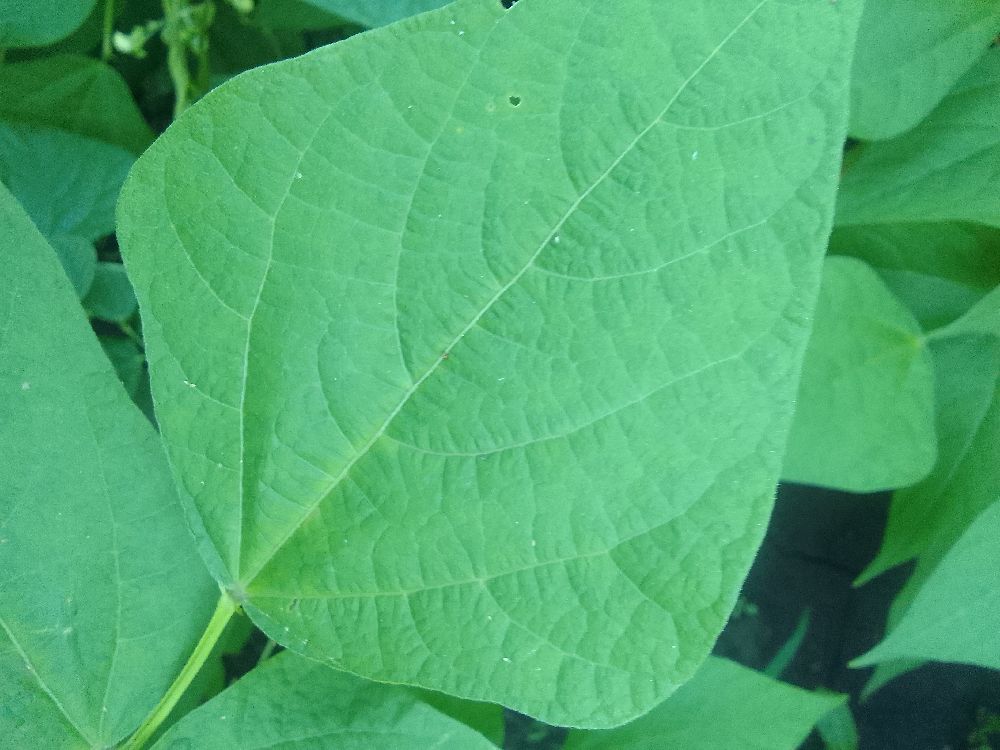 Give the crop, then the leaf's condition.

common bean, healthy
